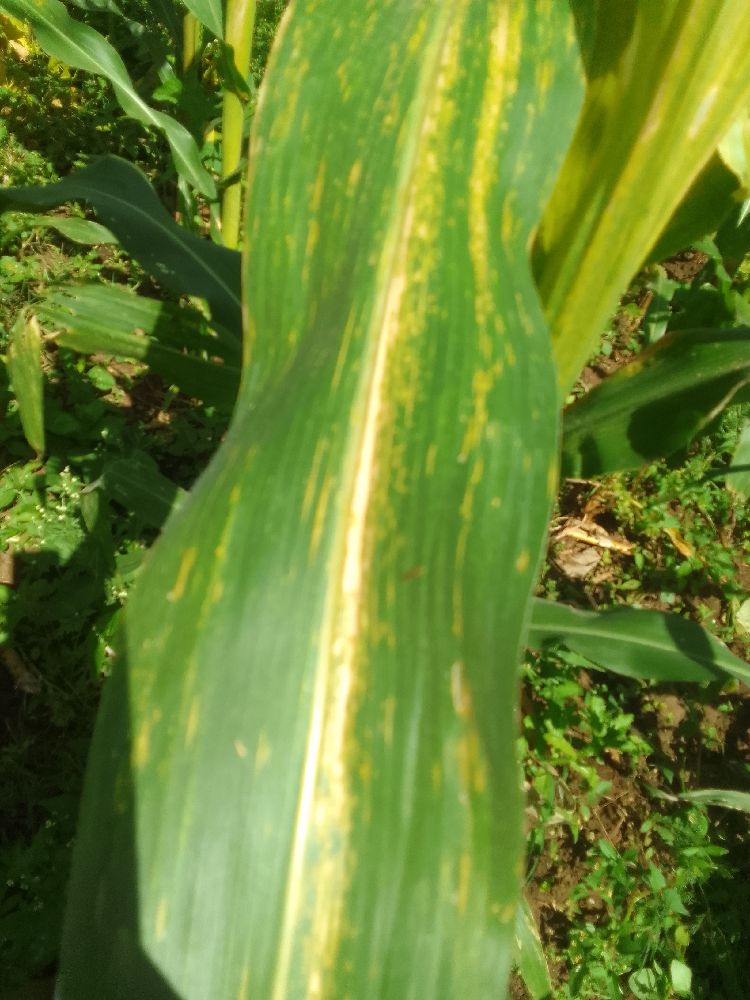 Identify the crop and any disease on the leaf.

maize, maize lethal necrosis
